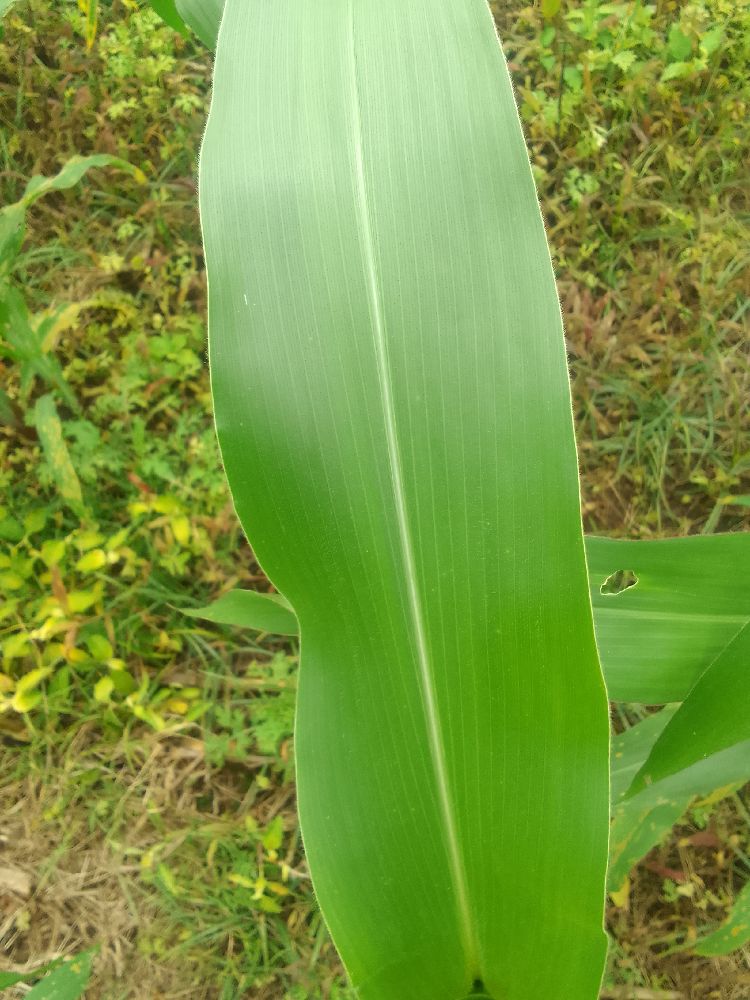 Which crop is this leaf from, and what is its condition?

maize, healthy
